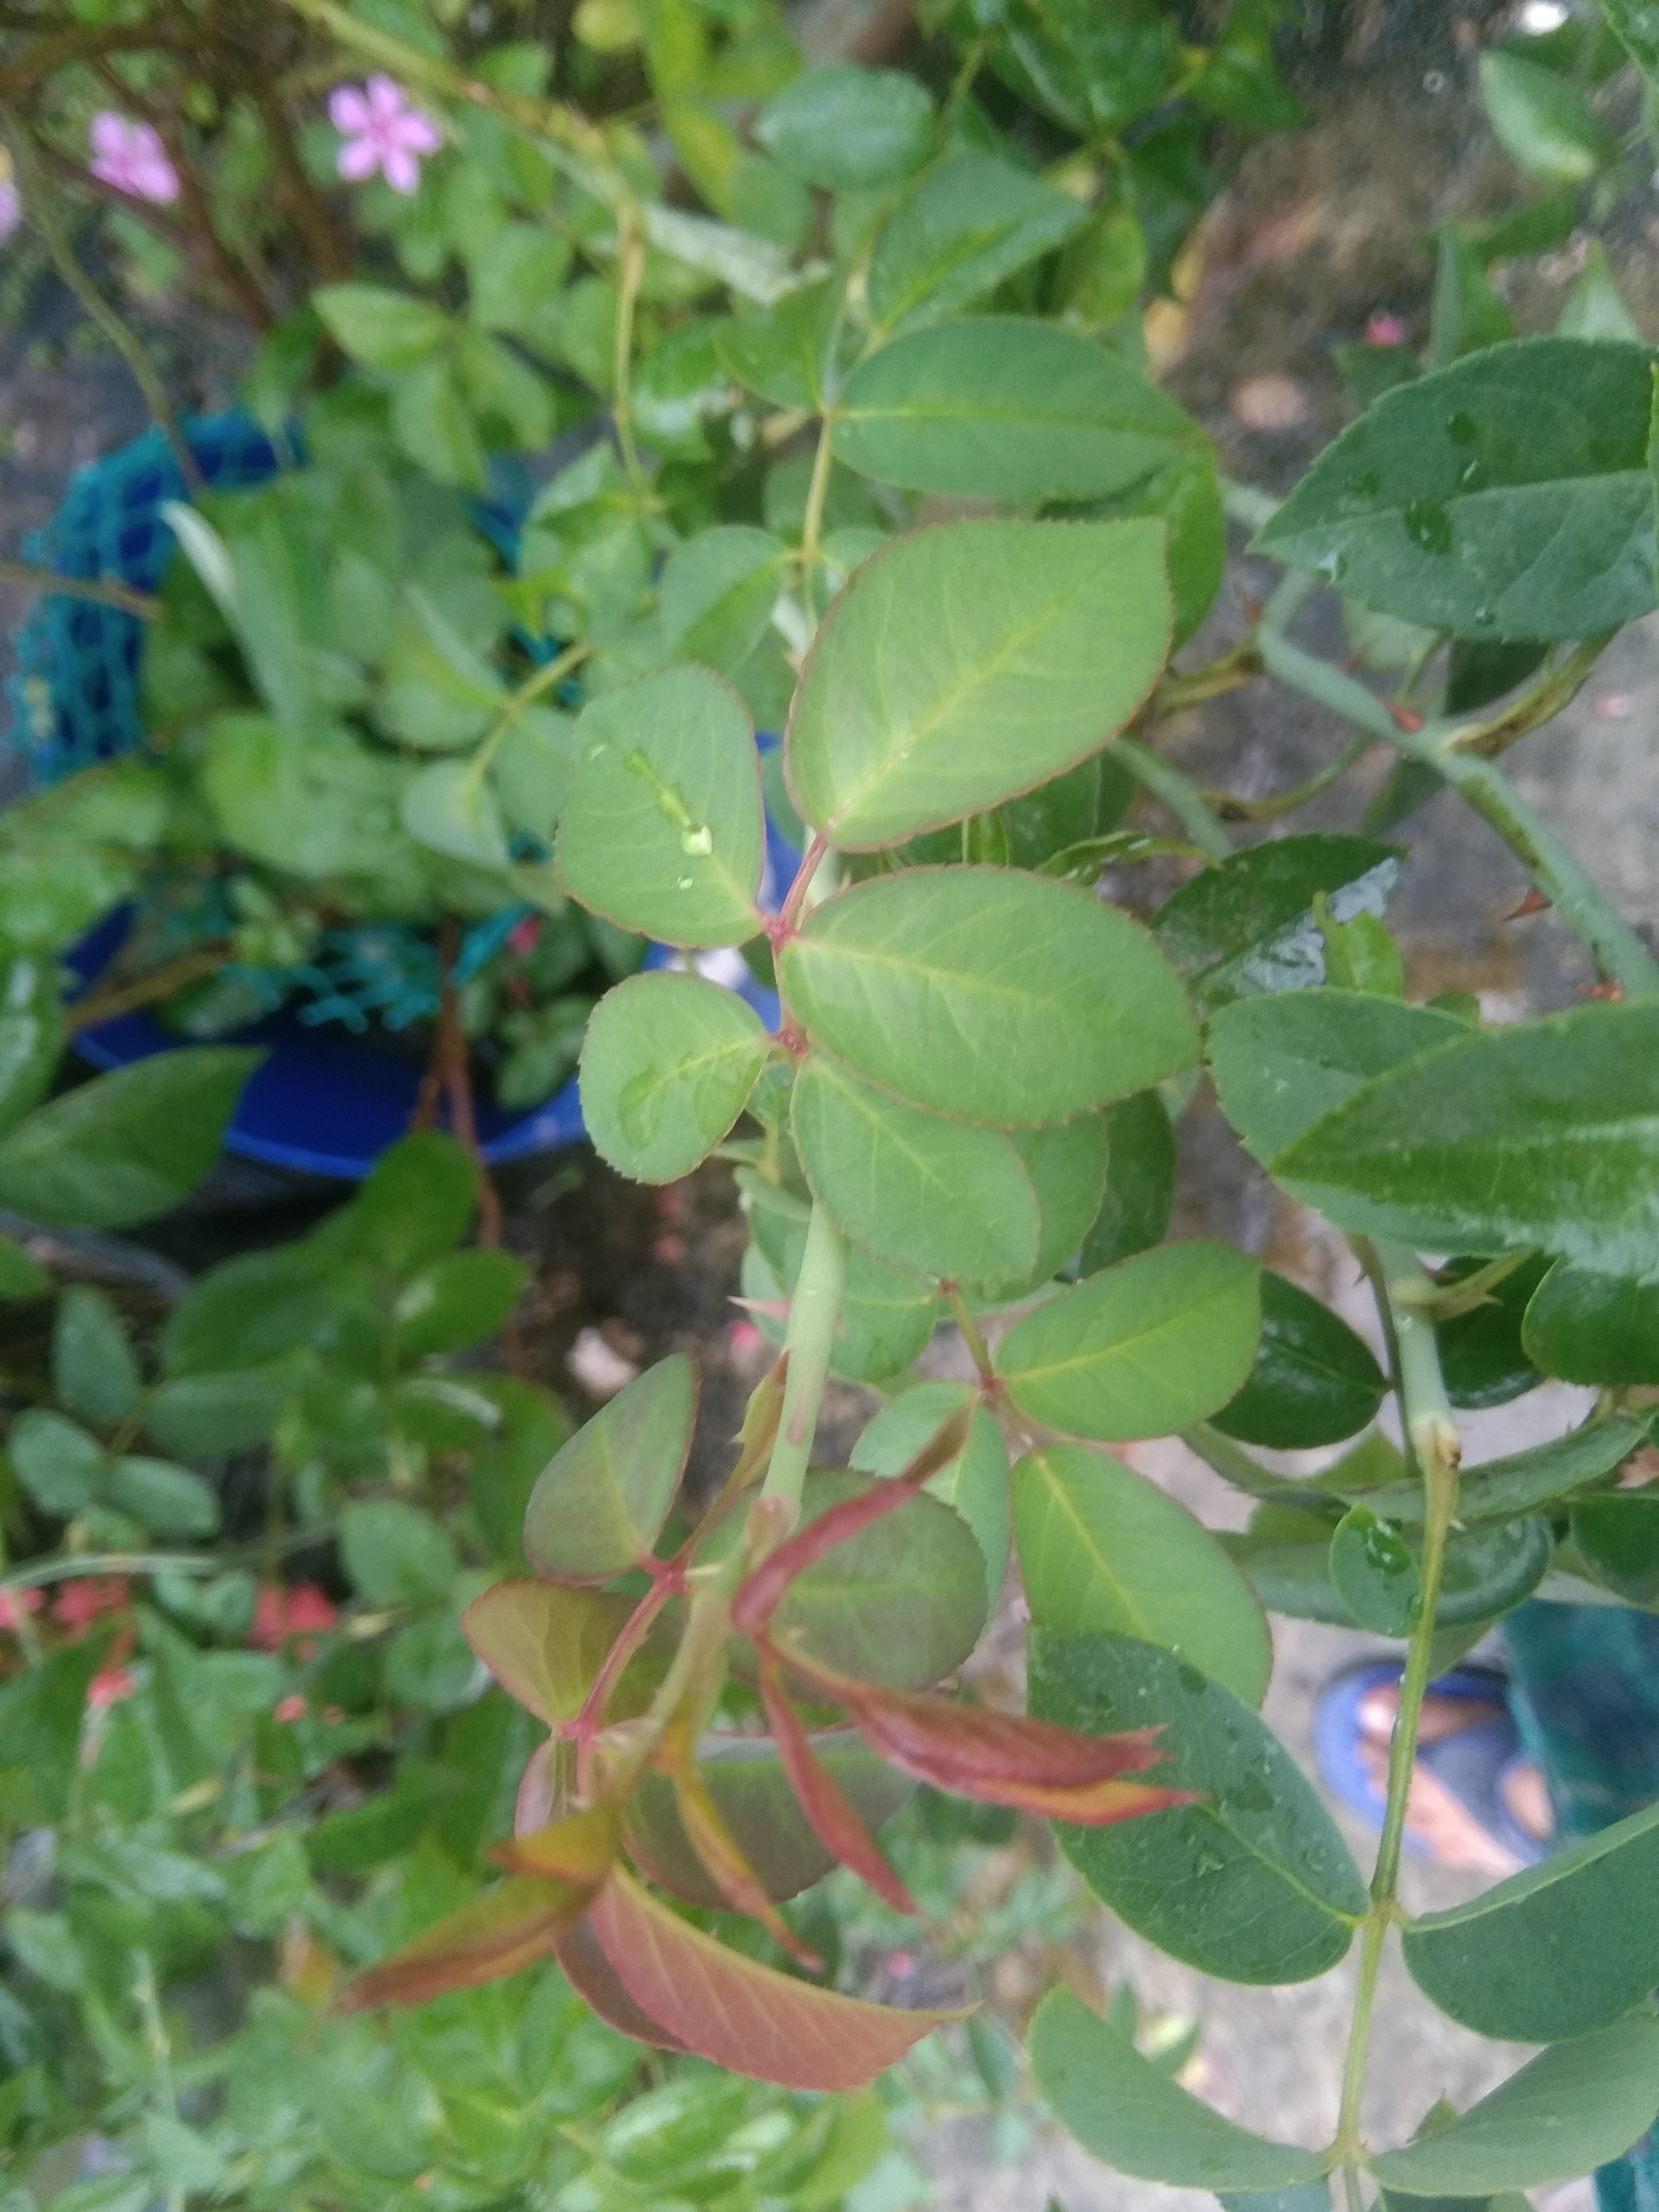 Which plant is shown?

rose
